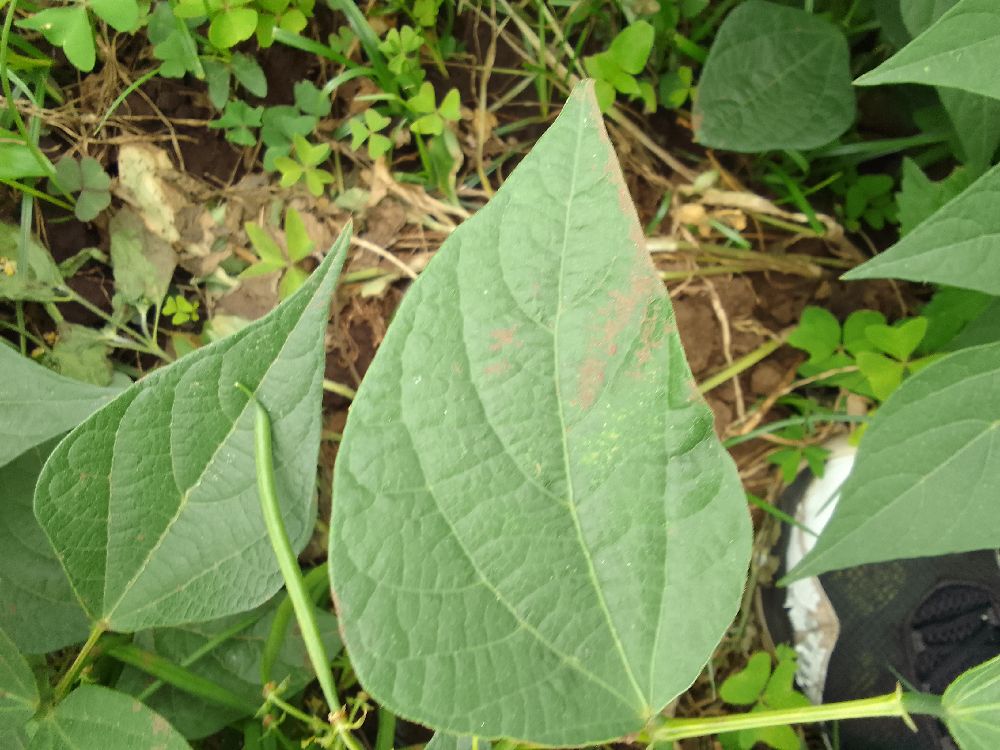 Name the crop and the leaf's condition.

common bean, healthy
